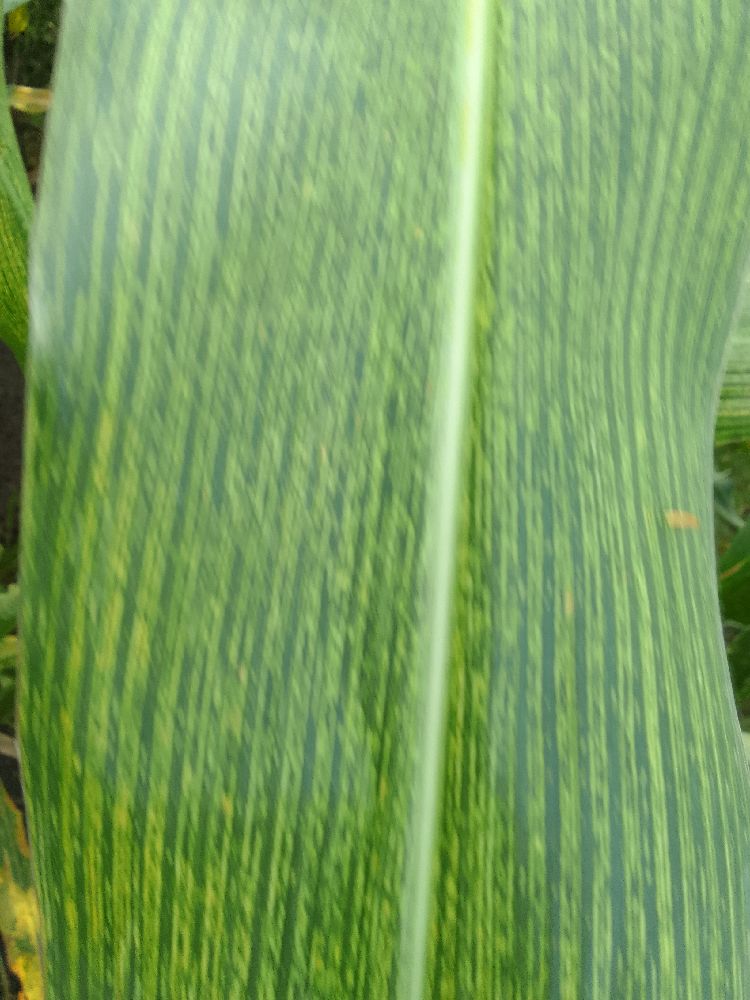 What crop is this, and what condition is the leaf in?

maize, maize streak virus
